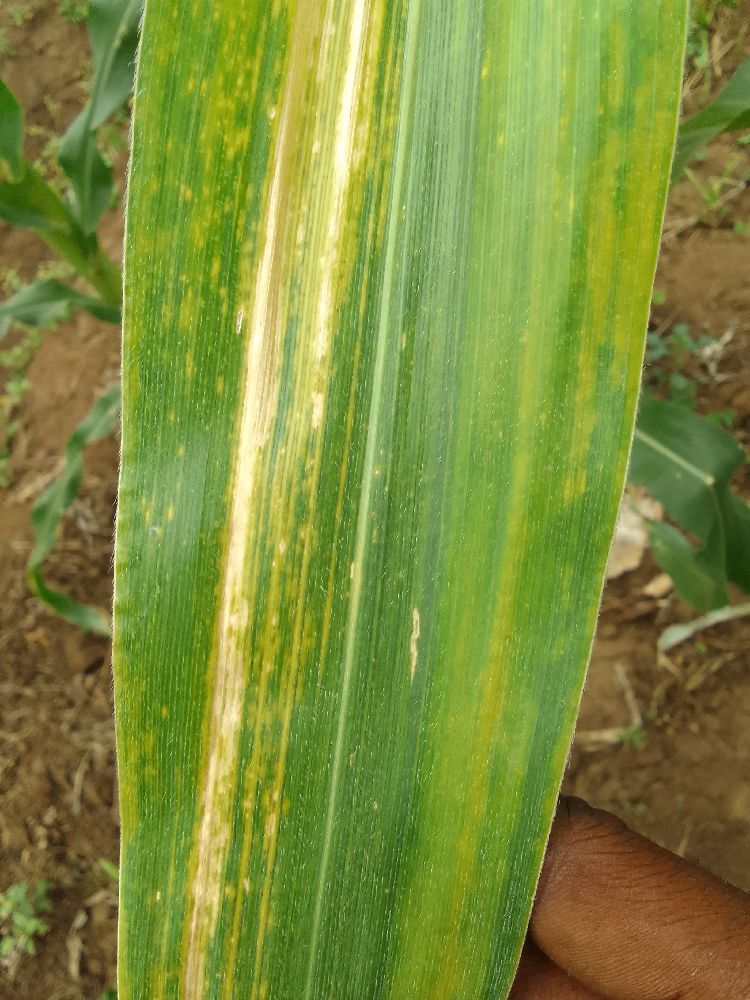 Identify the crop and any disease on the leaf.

maize, maize lethal necrosis
